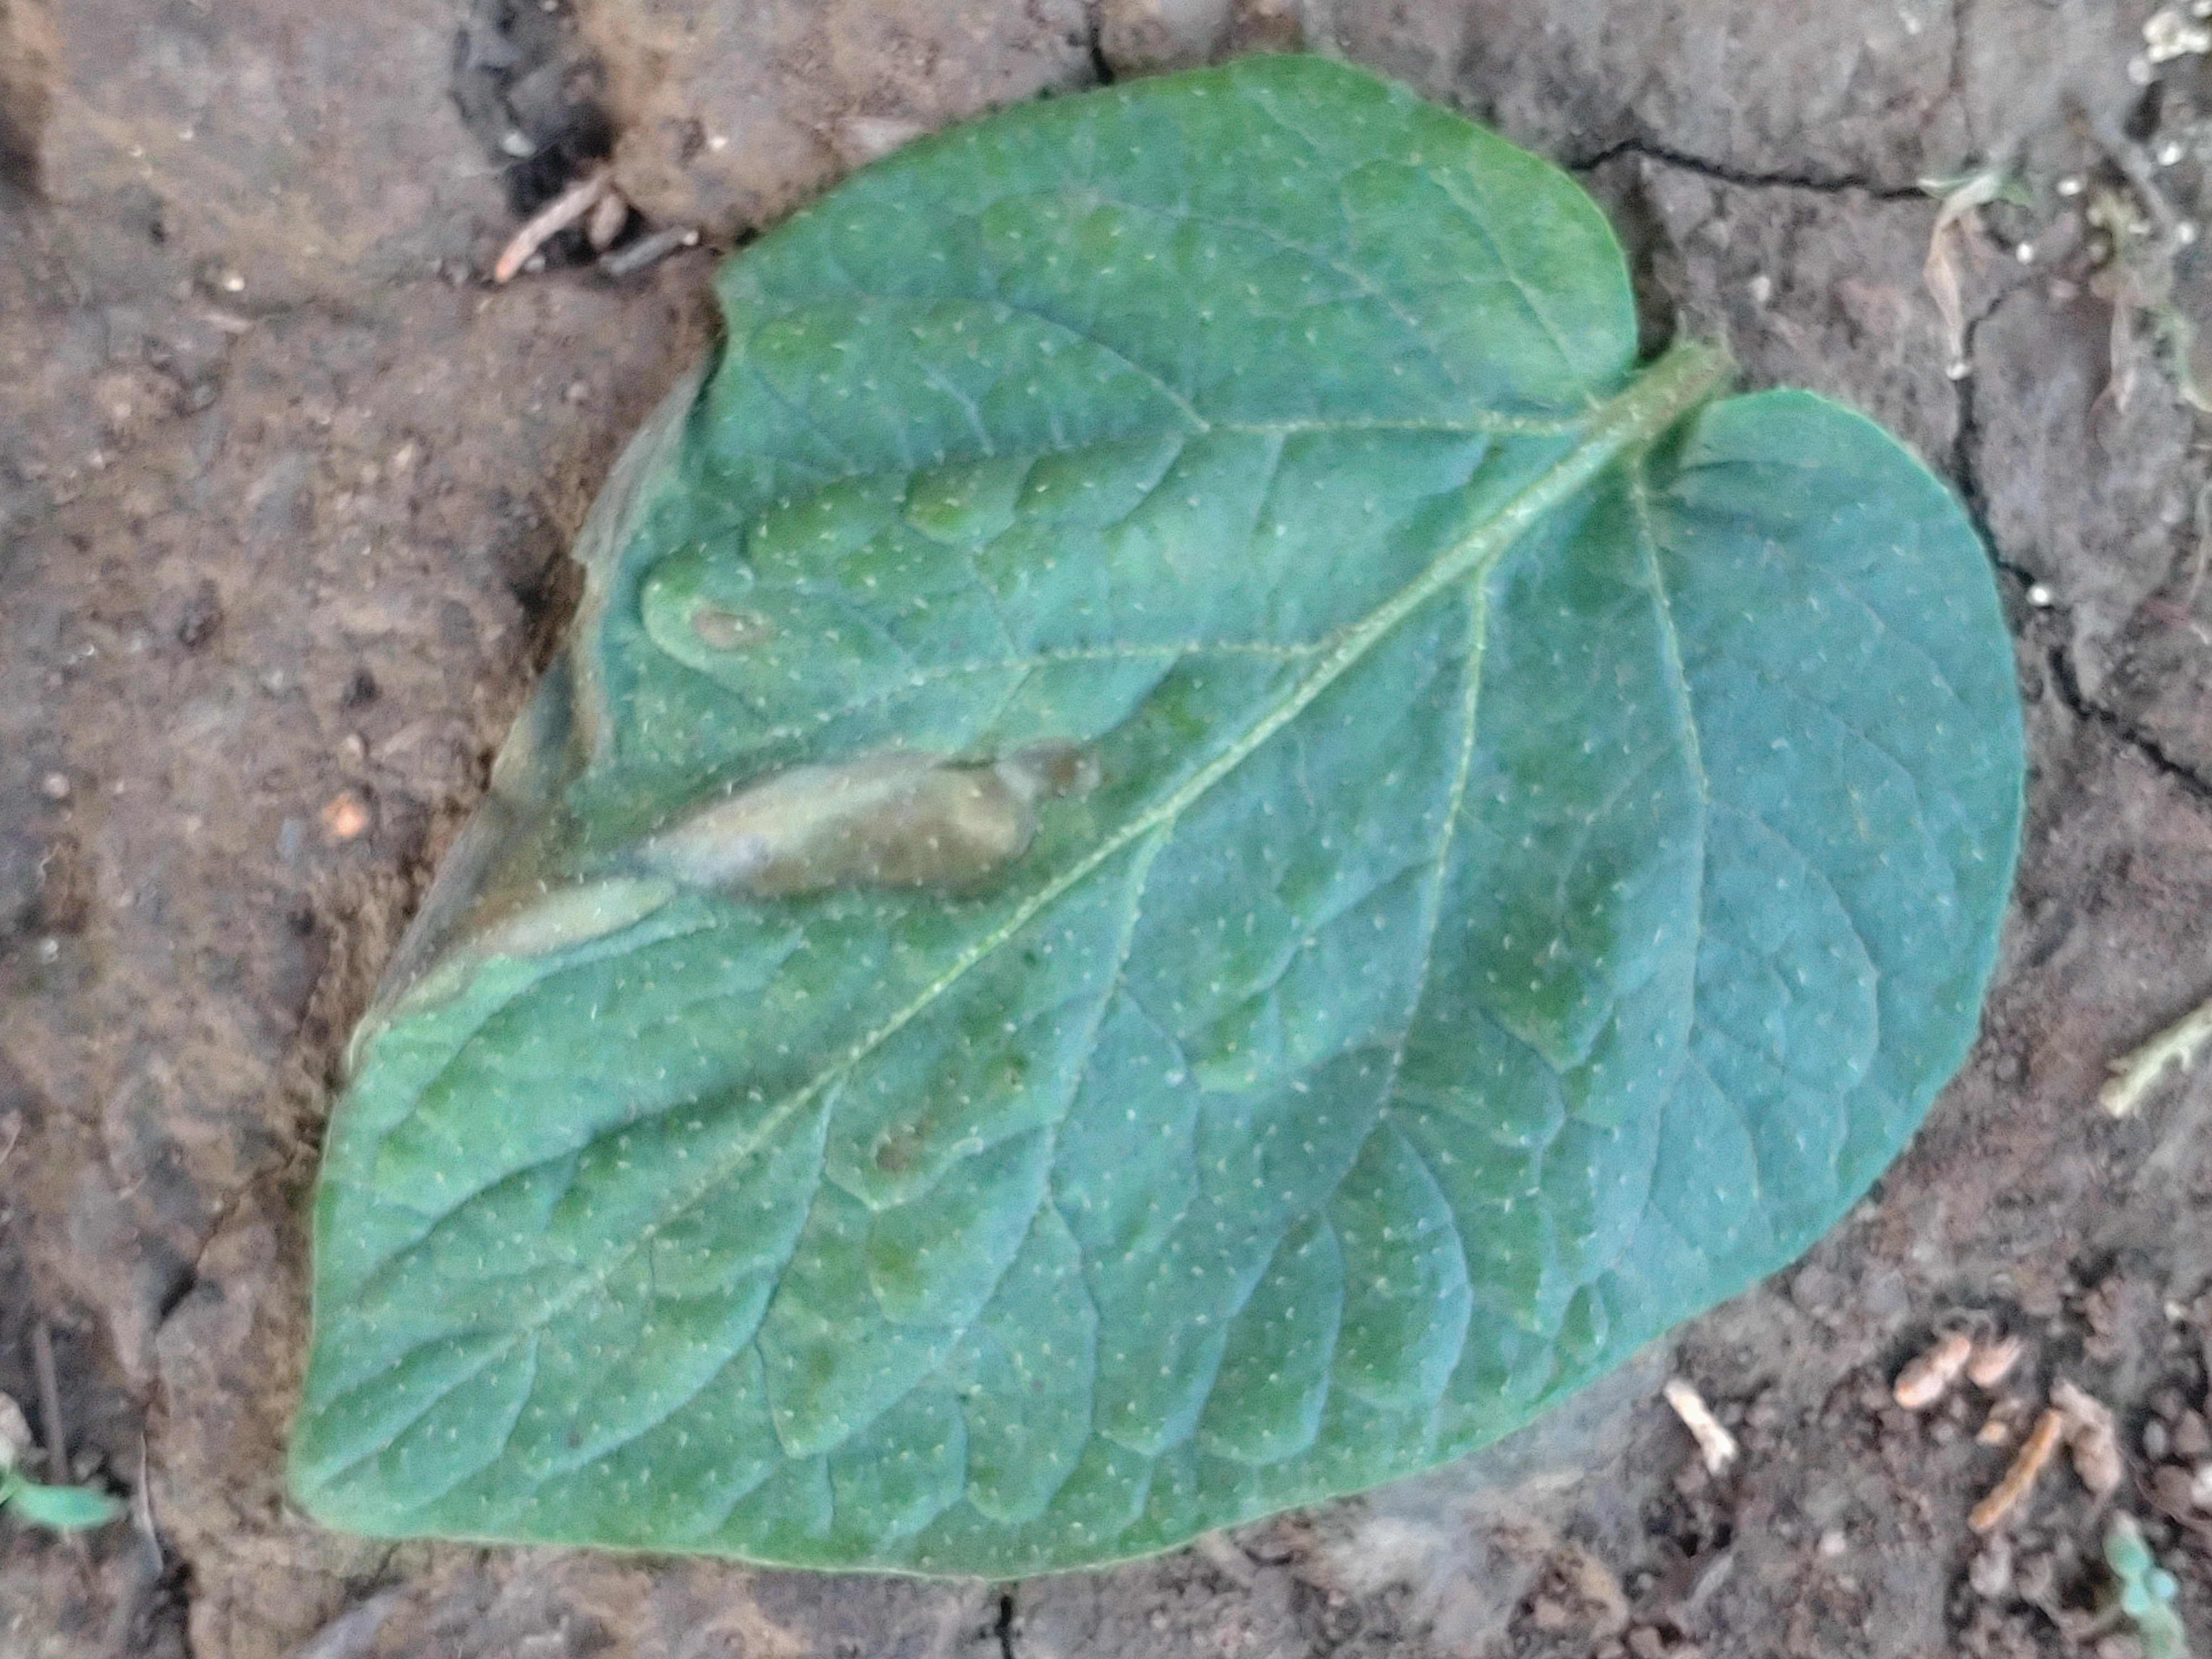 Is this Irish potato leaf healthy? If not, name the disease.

early blight
